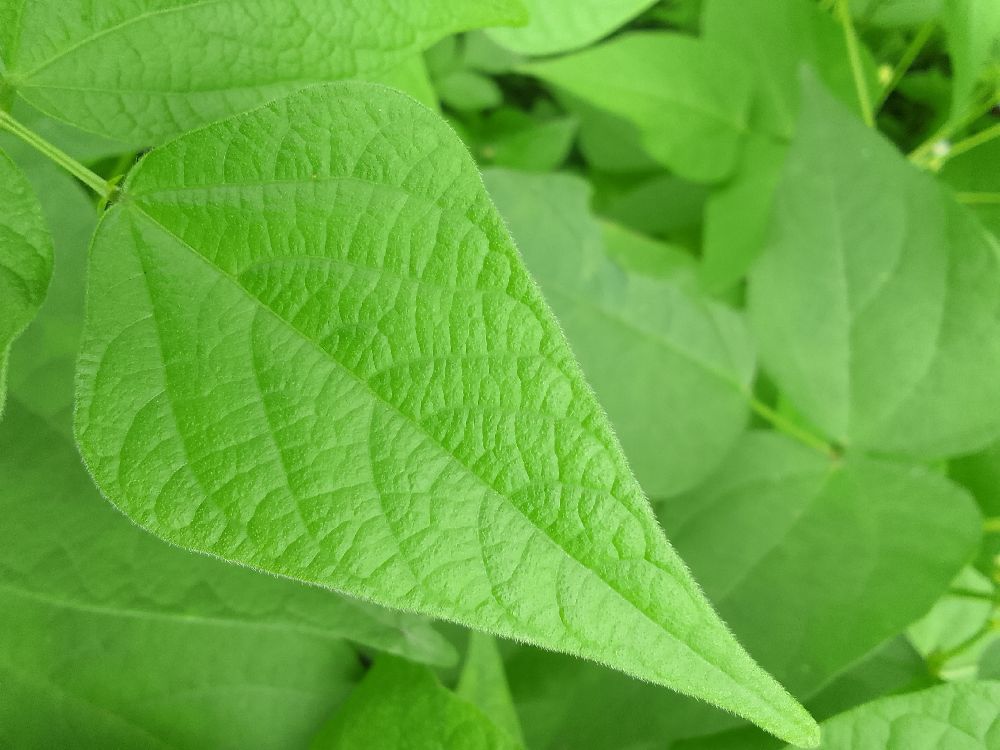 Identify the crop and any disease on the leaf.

common bean, healthy
